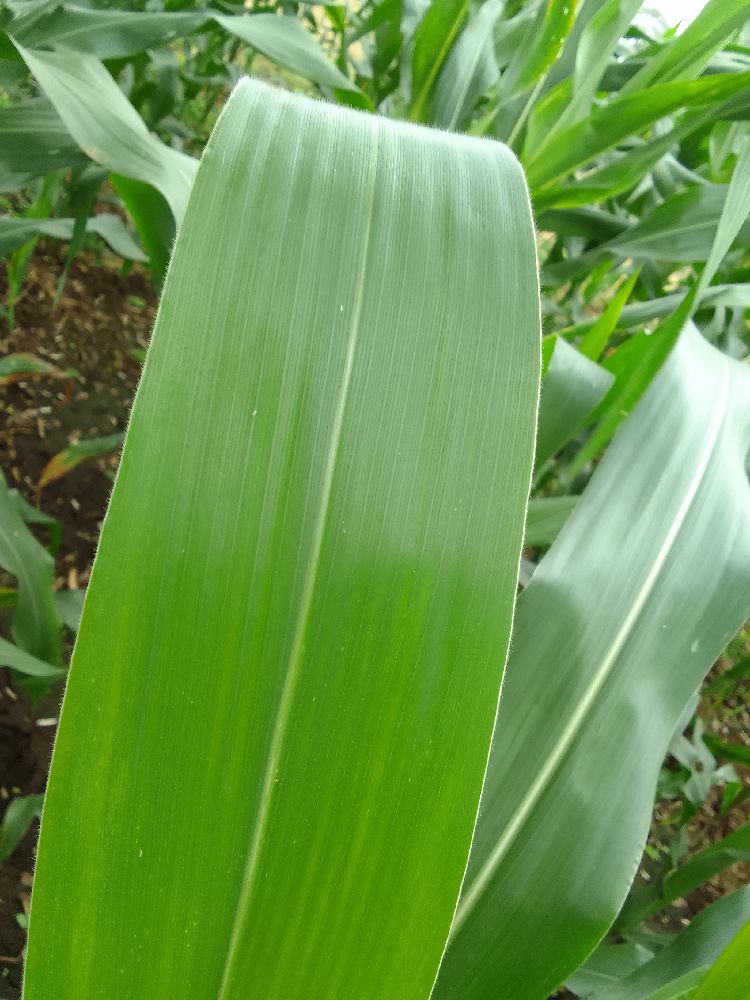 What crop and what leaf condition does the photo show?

maize, healthy
